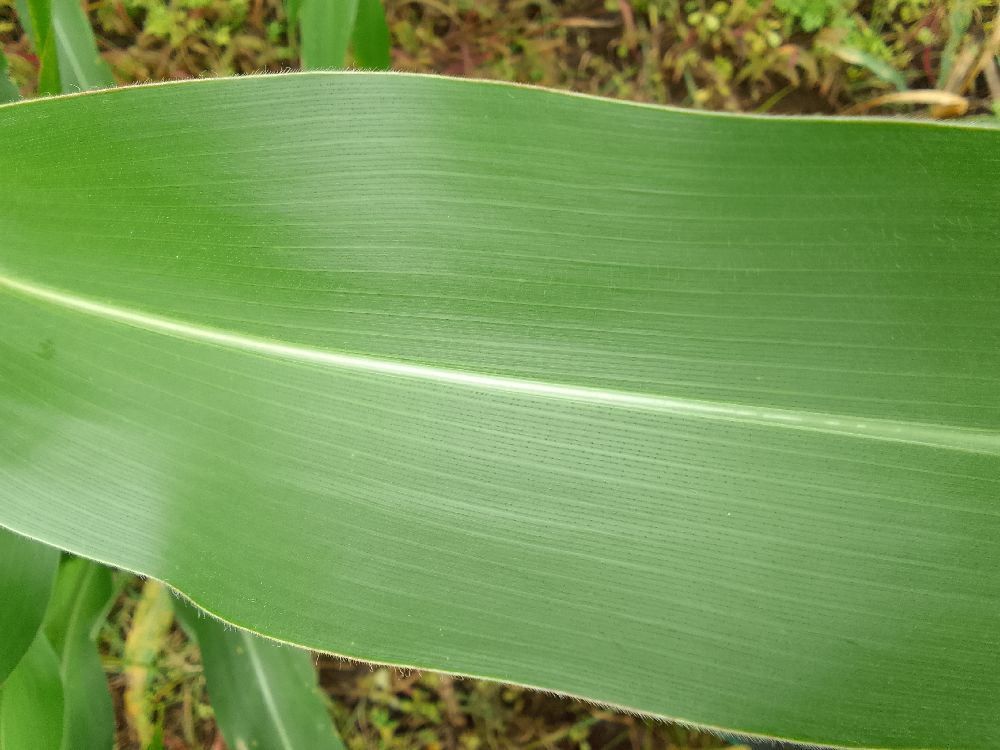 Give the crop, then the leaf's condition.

maize, healthy
